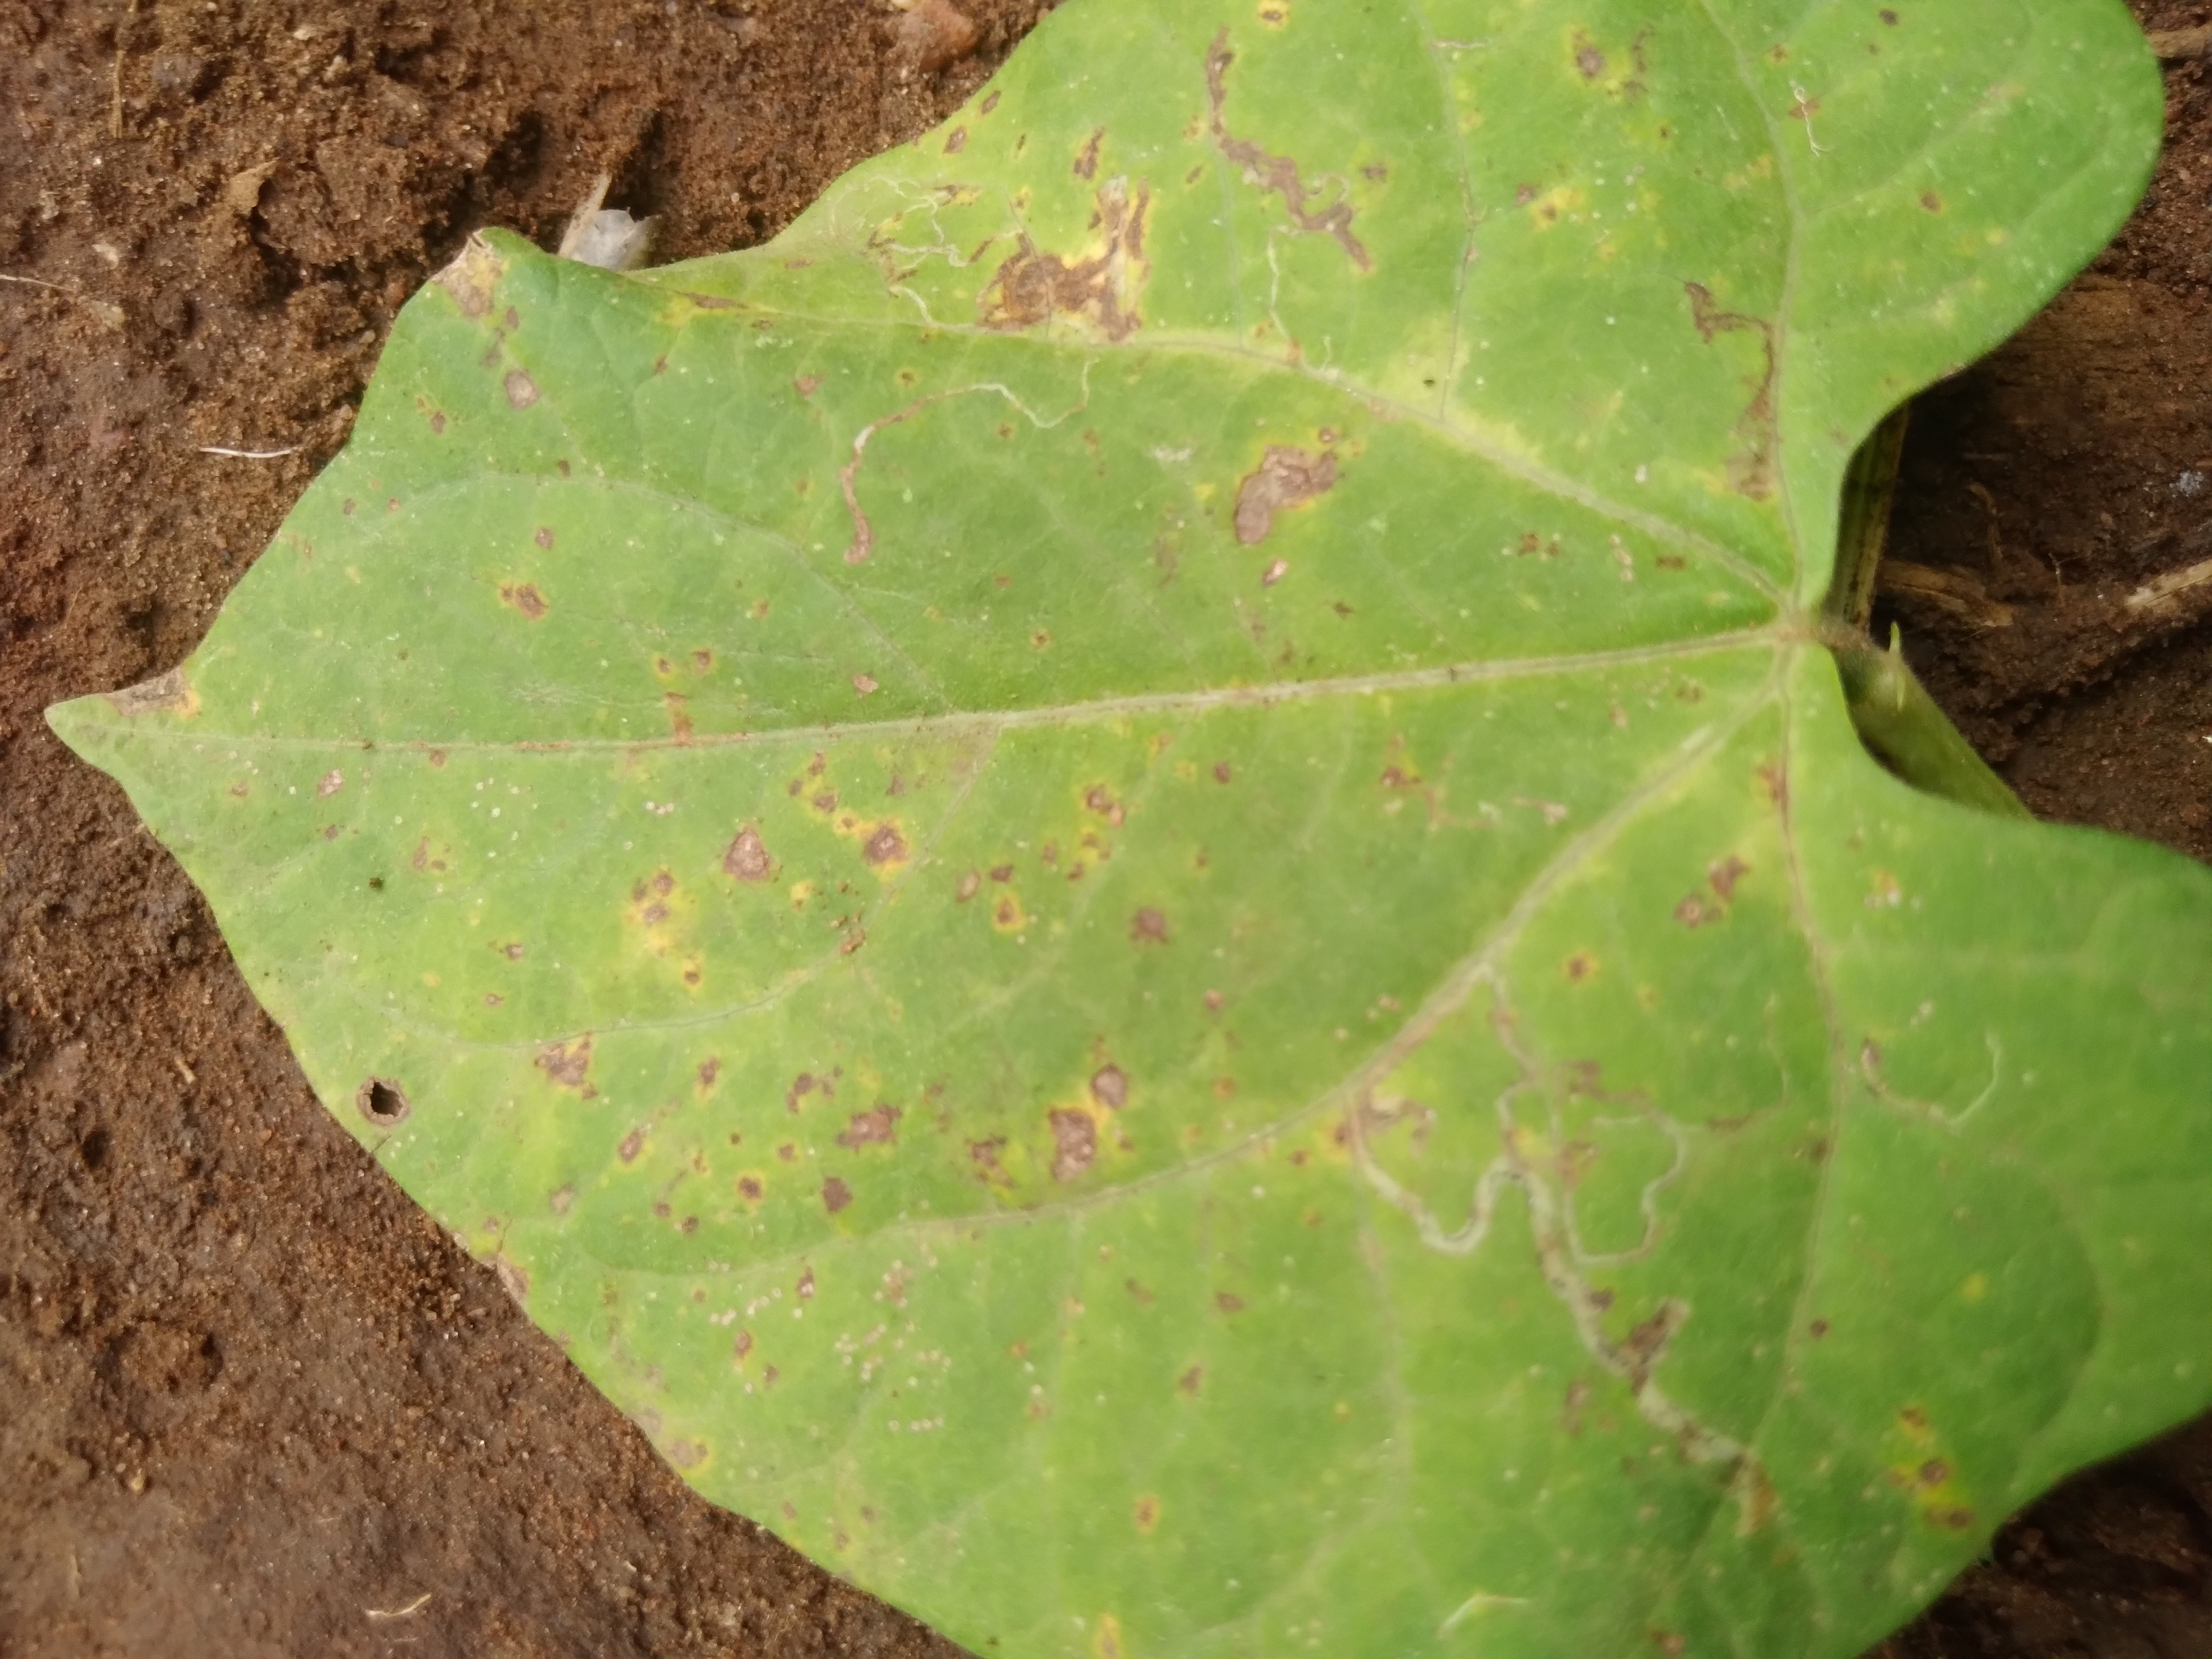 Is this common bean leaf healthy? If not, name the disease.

rust
